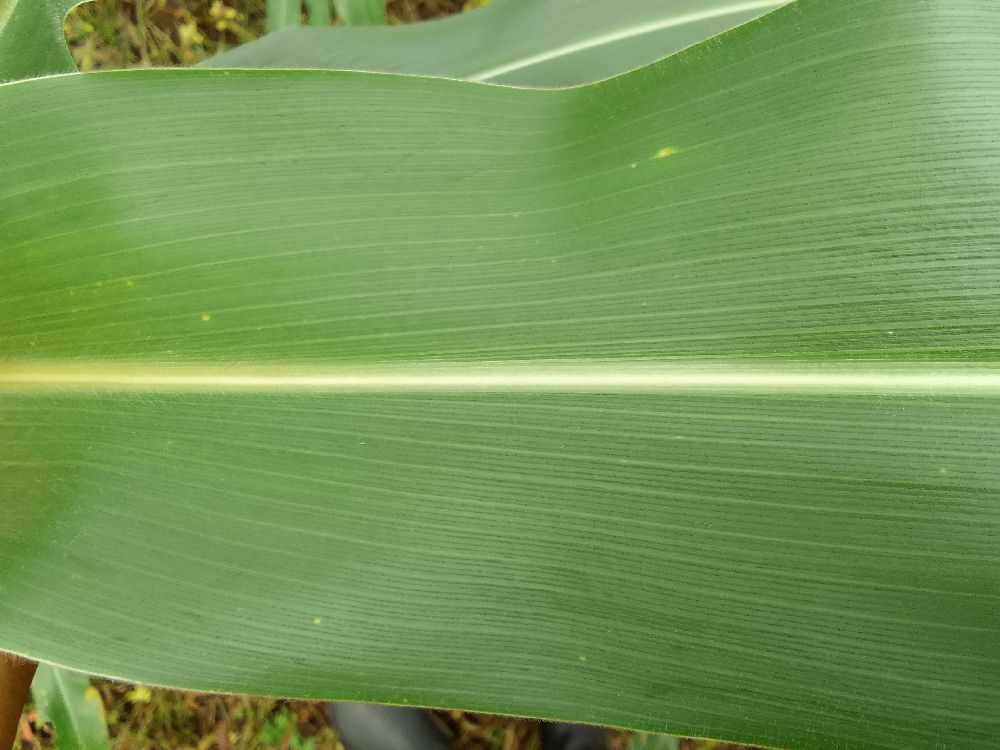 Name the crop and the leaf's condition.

maize, healthy
